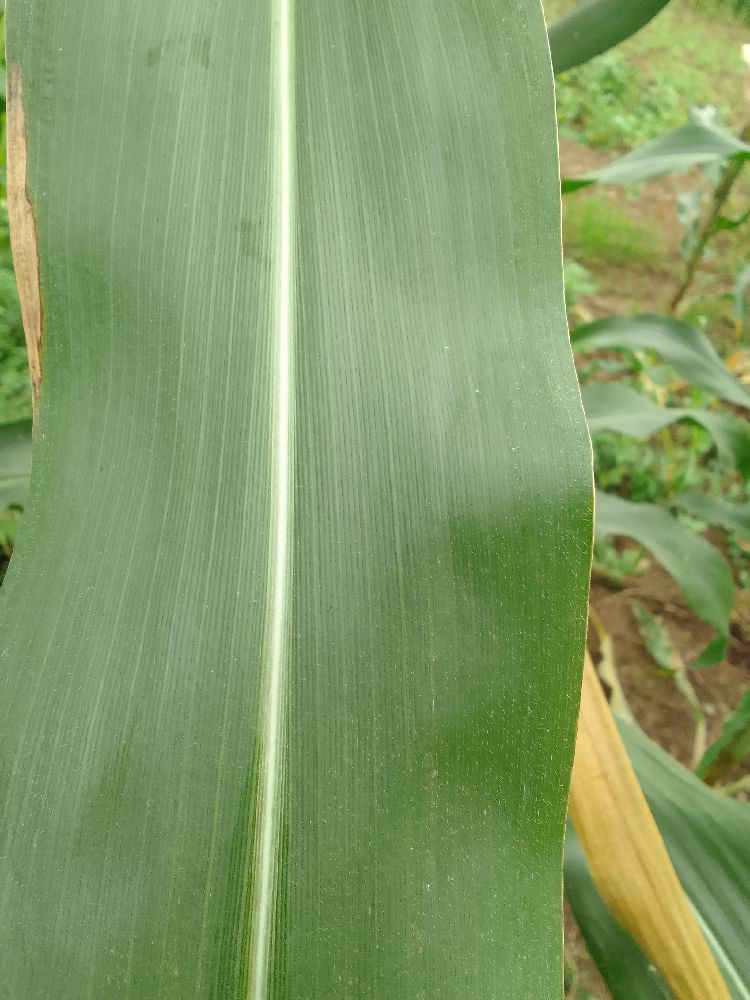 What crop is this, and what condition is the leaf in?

maize, healthy
